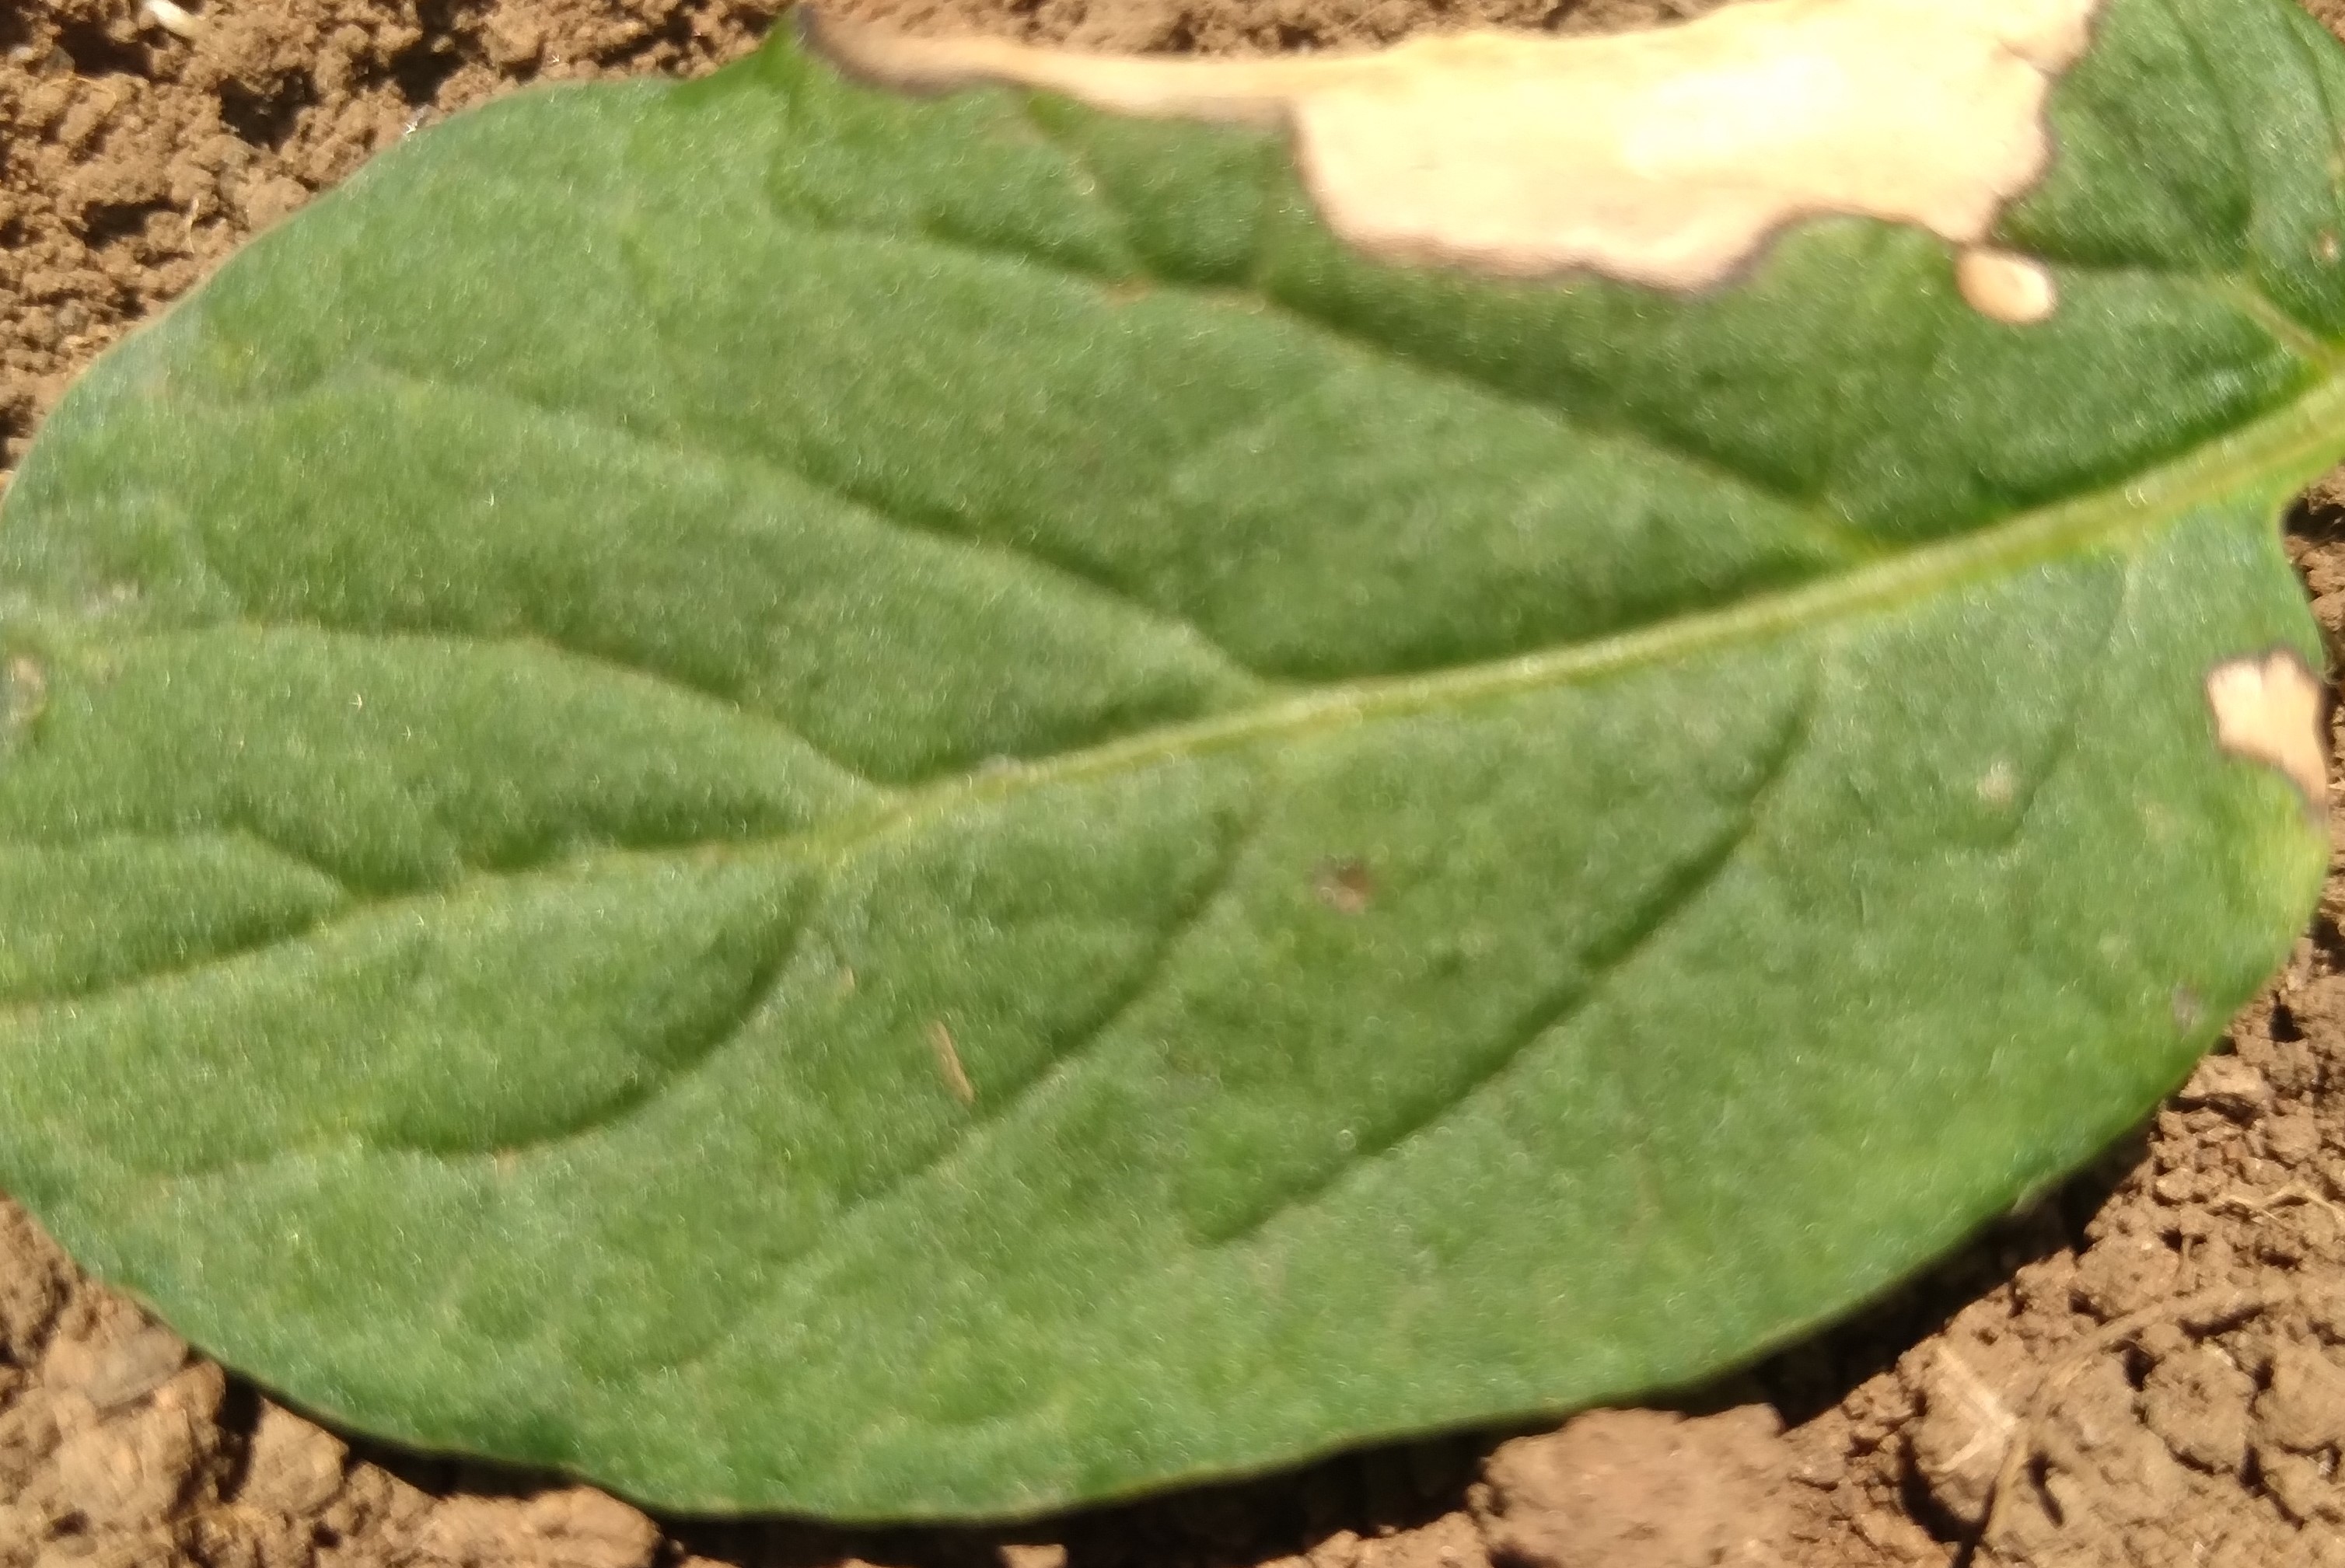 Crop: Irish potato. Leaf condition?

early blight
